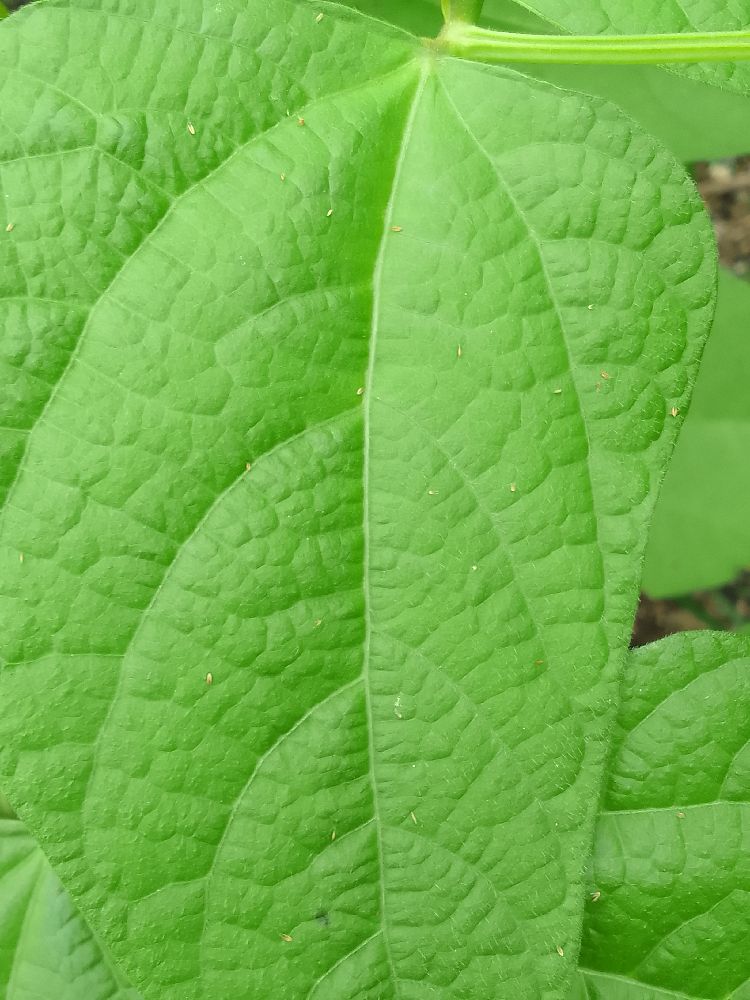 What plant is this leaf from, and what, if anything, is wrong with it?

common bean, healthy
